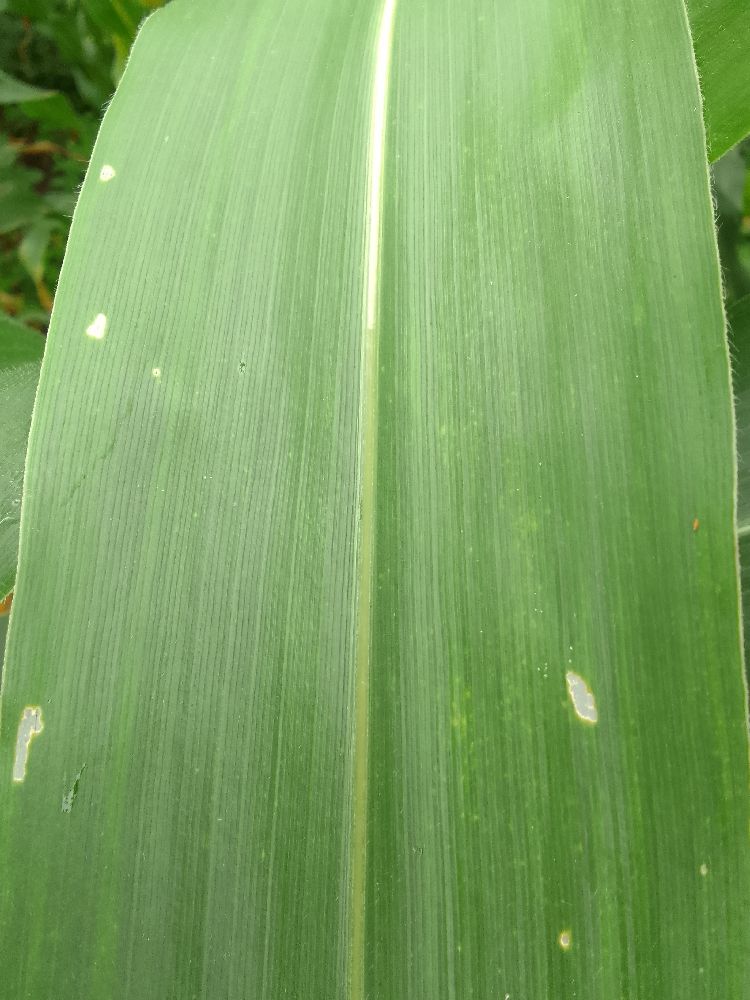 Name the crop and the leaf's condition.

maize, healthy
